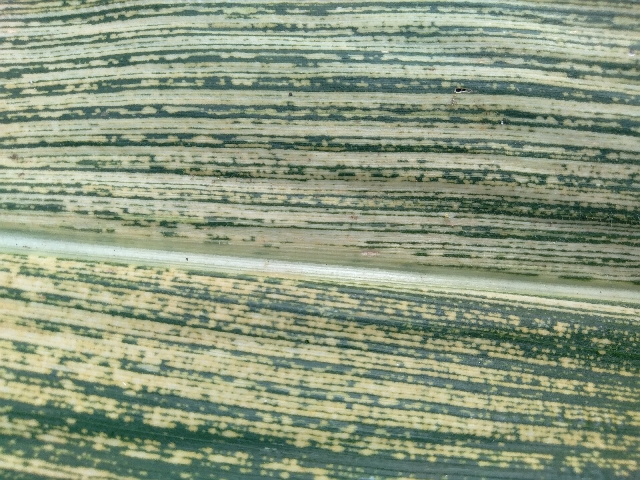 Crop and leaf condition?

maize, maize streak virus
